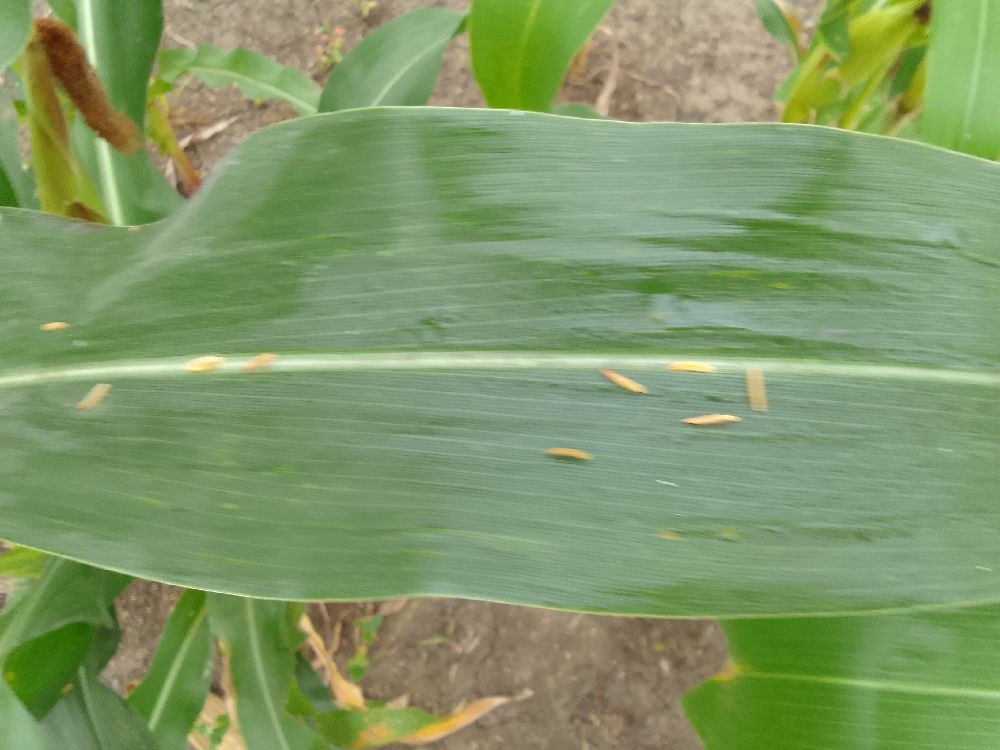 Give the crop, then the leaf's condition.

maize, healthy
